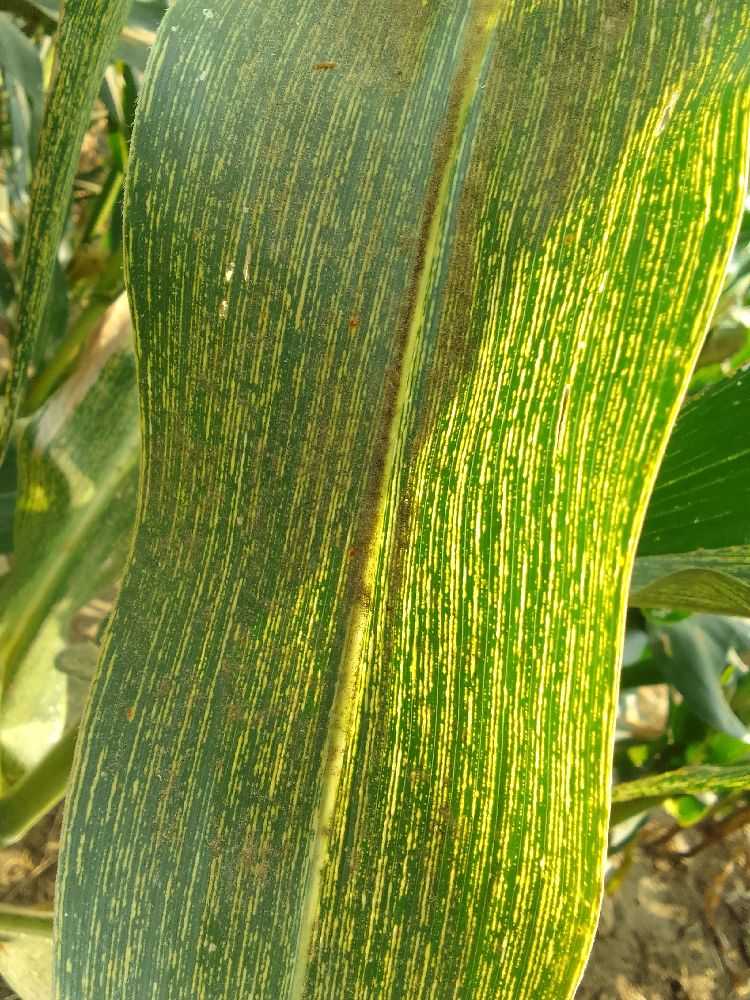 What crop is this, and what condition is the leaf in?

maize, maize streak virus
